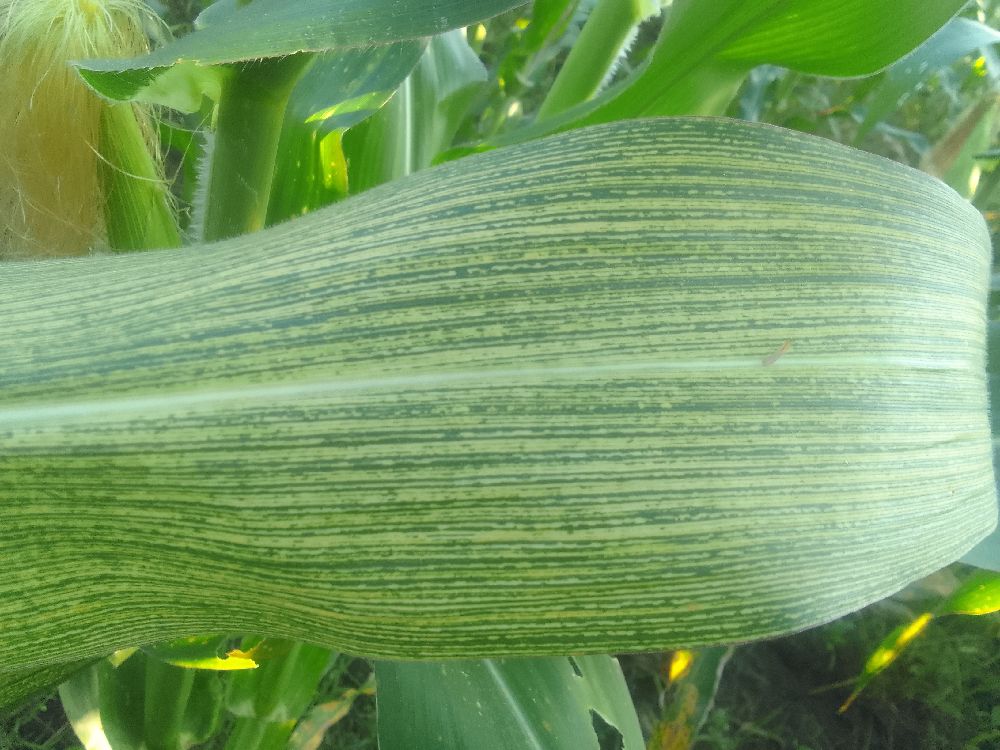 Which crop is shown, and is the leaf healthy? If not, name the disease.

maize, maize streak virus
